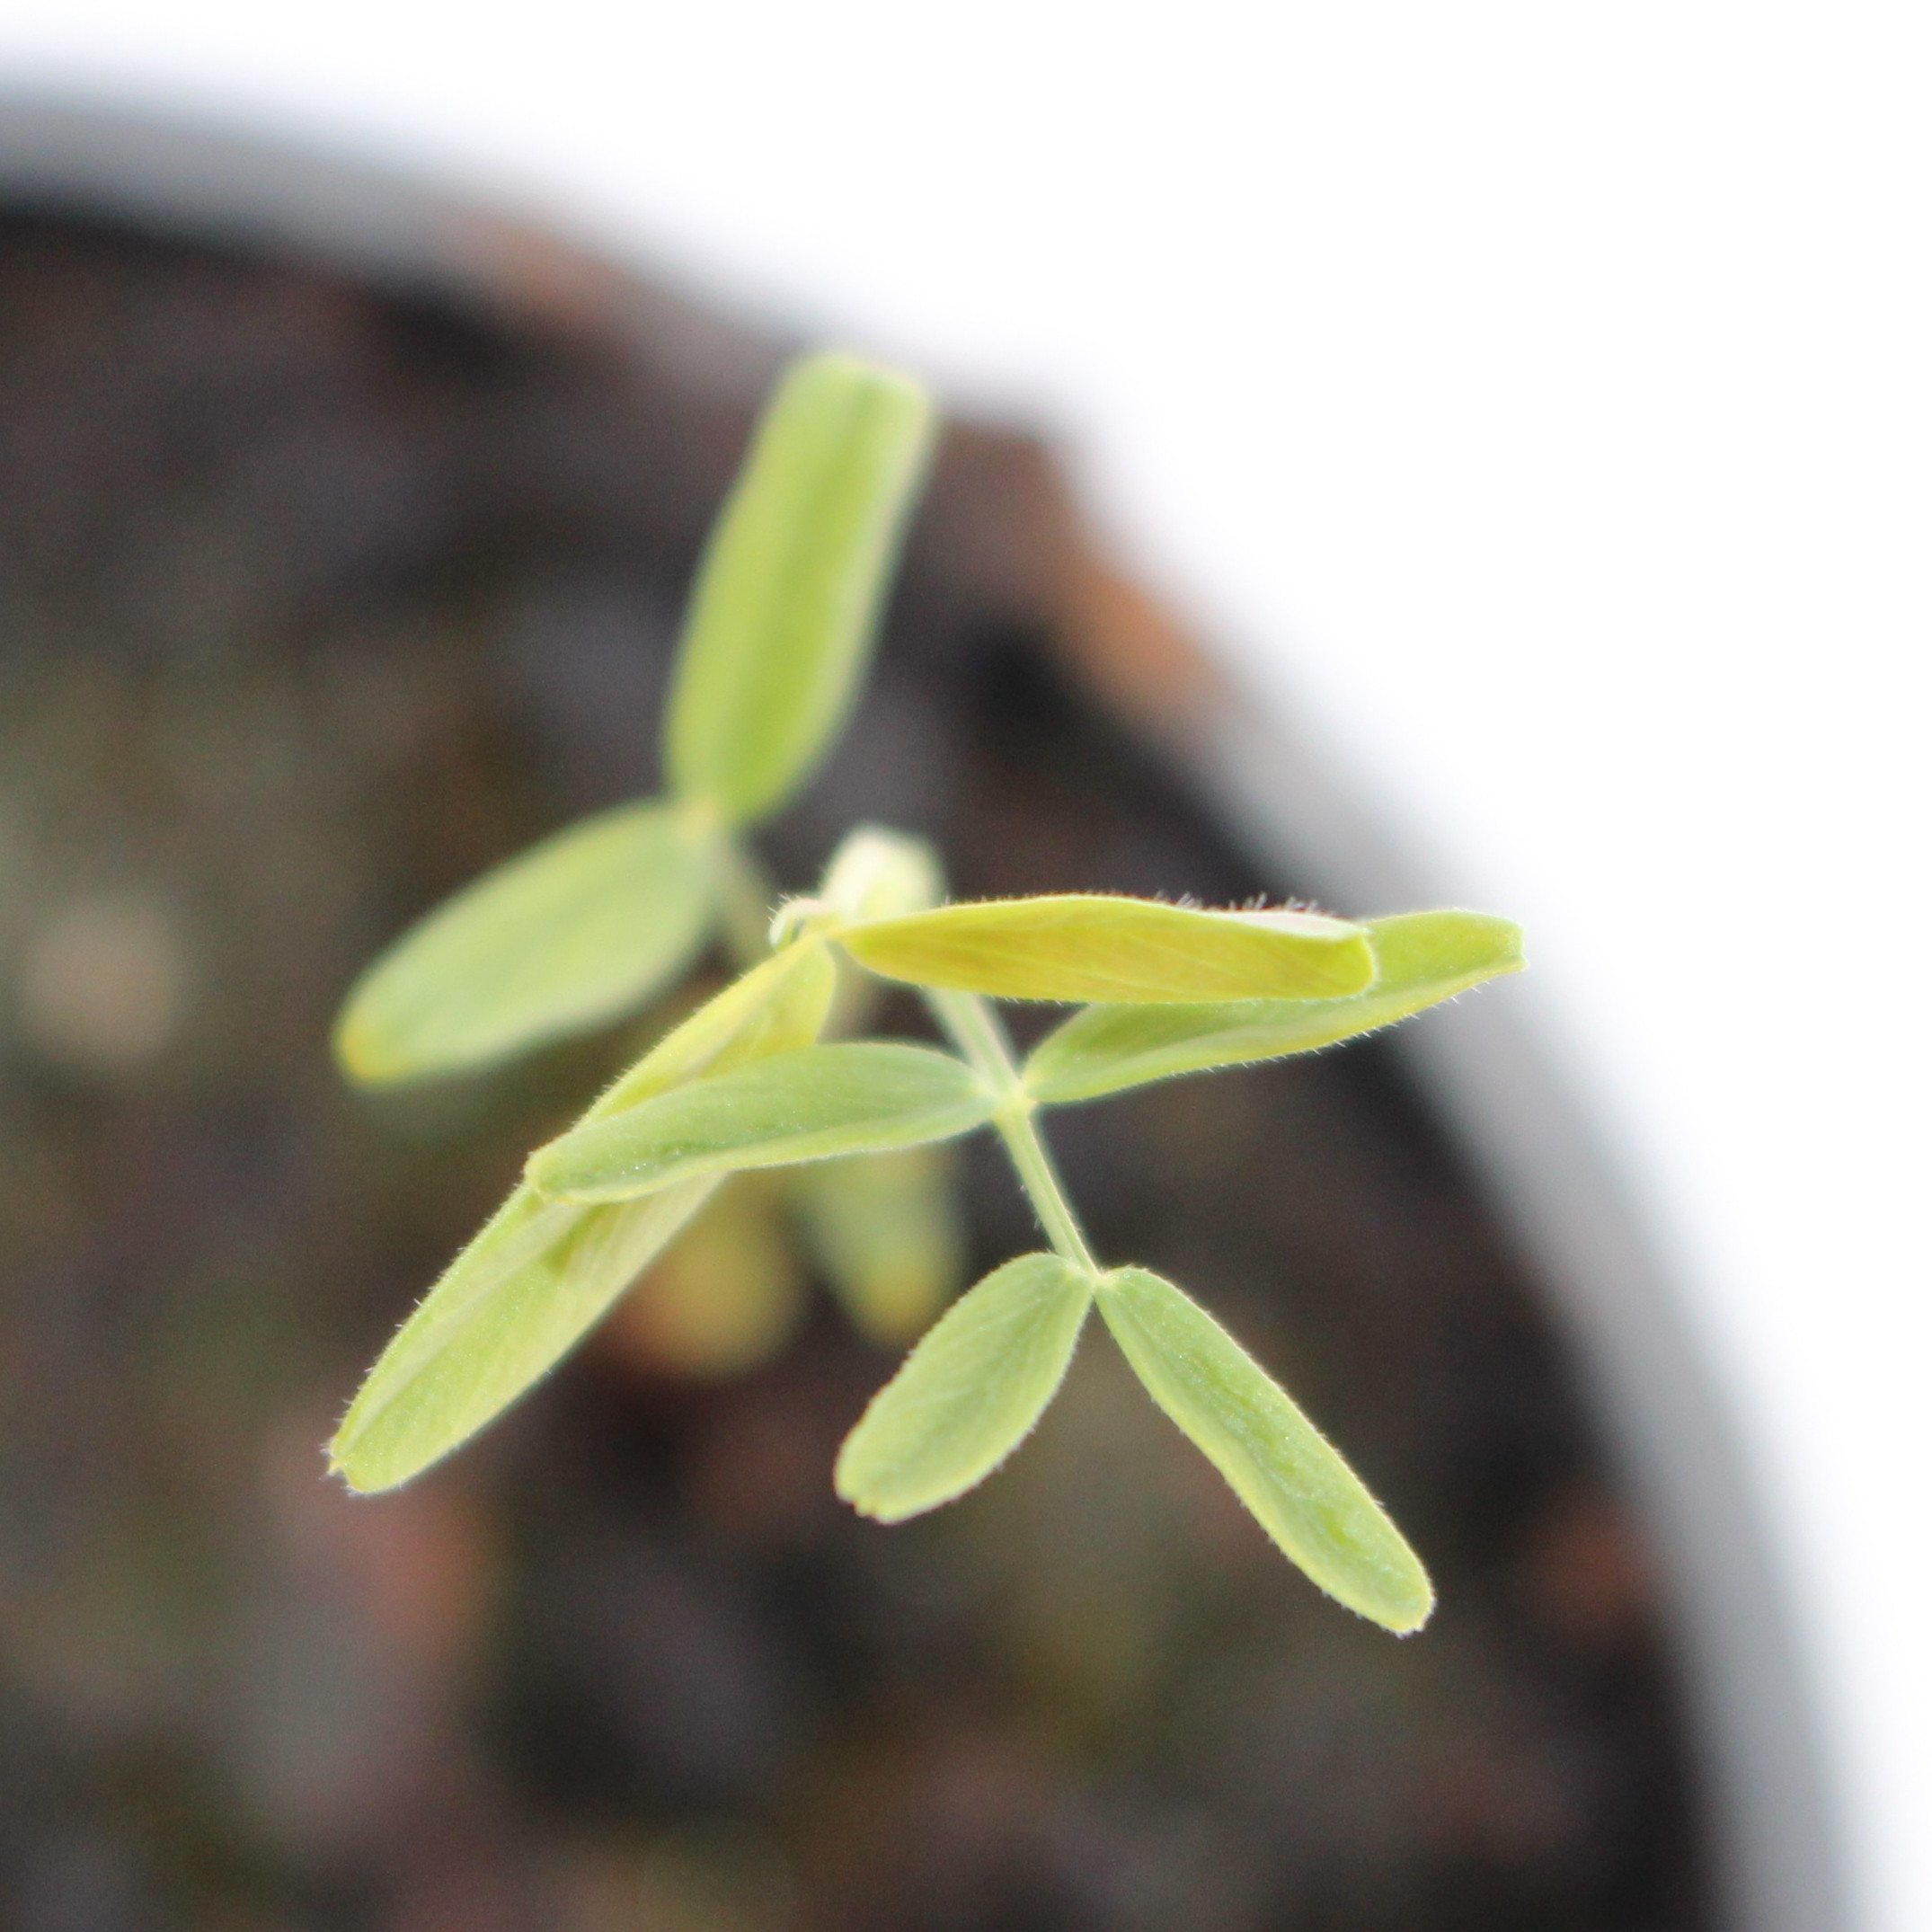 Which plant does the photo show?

Vicia sativa
